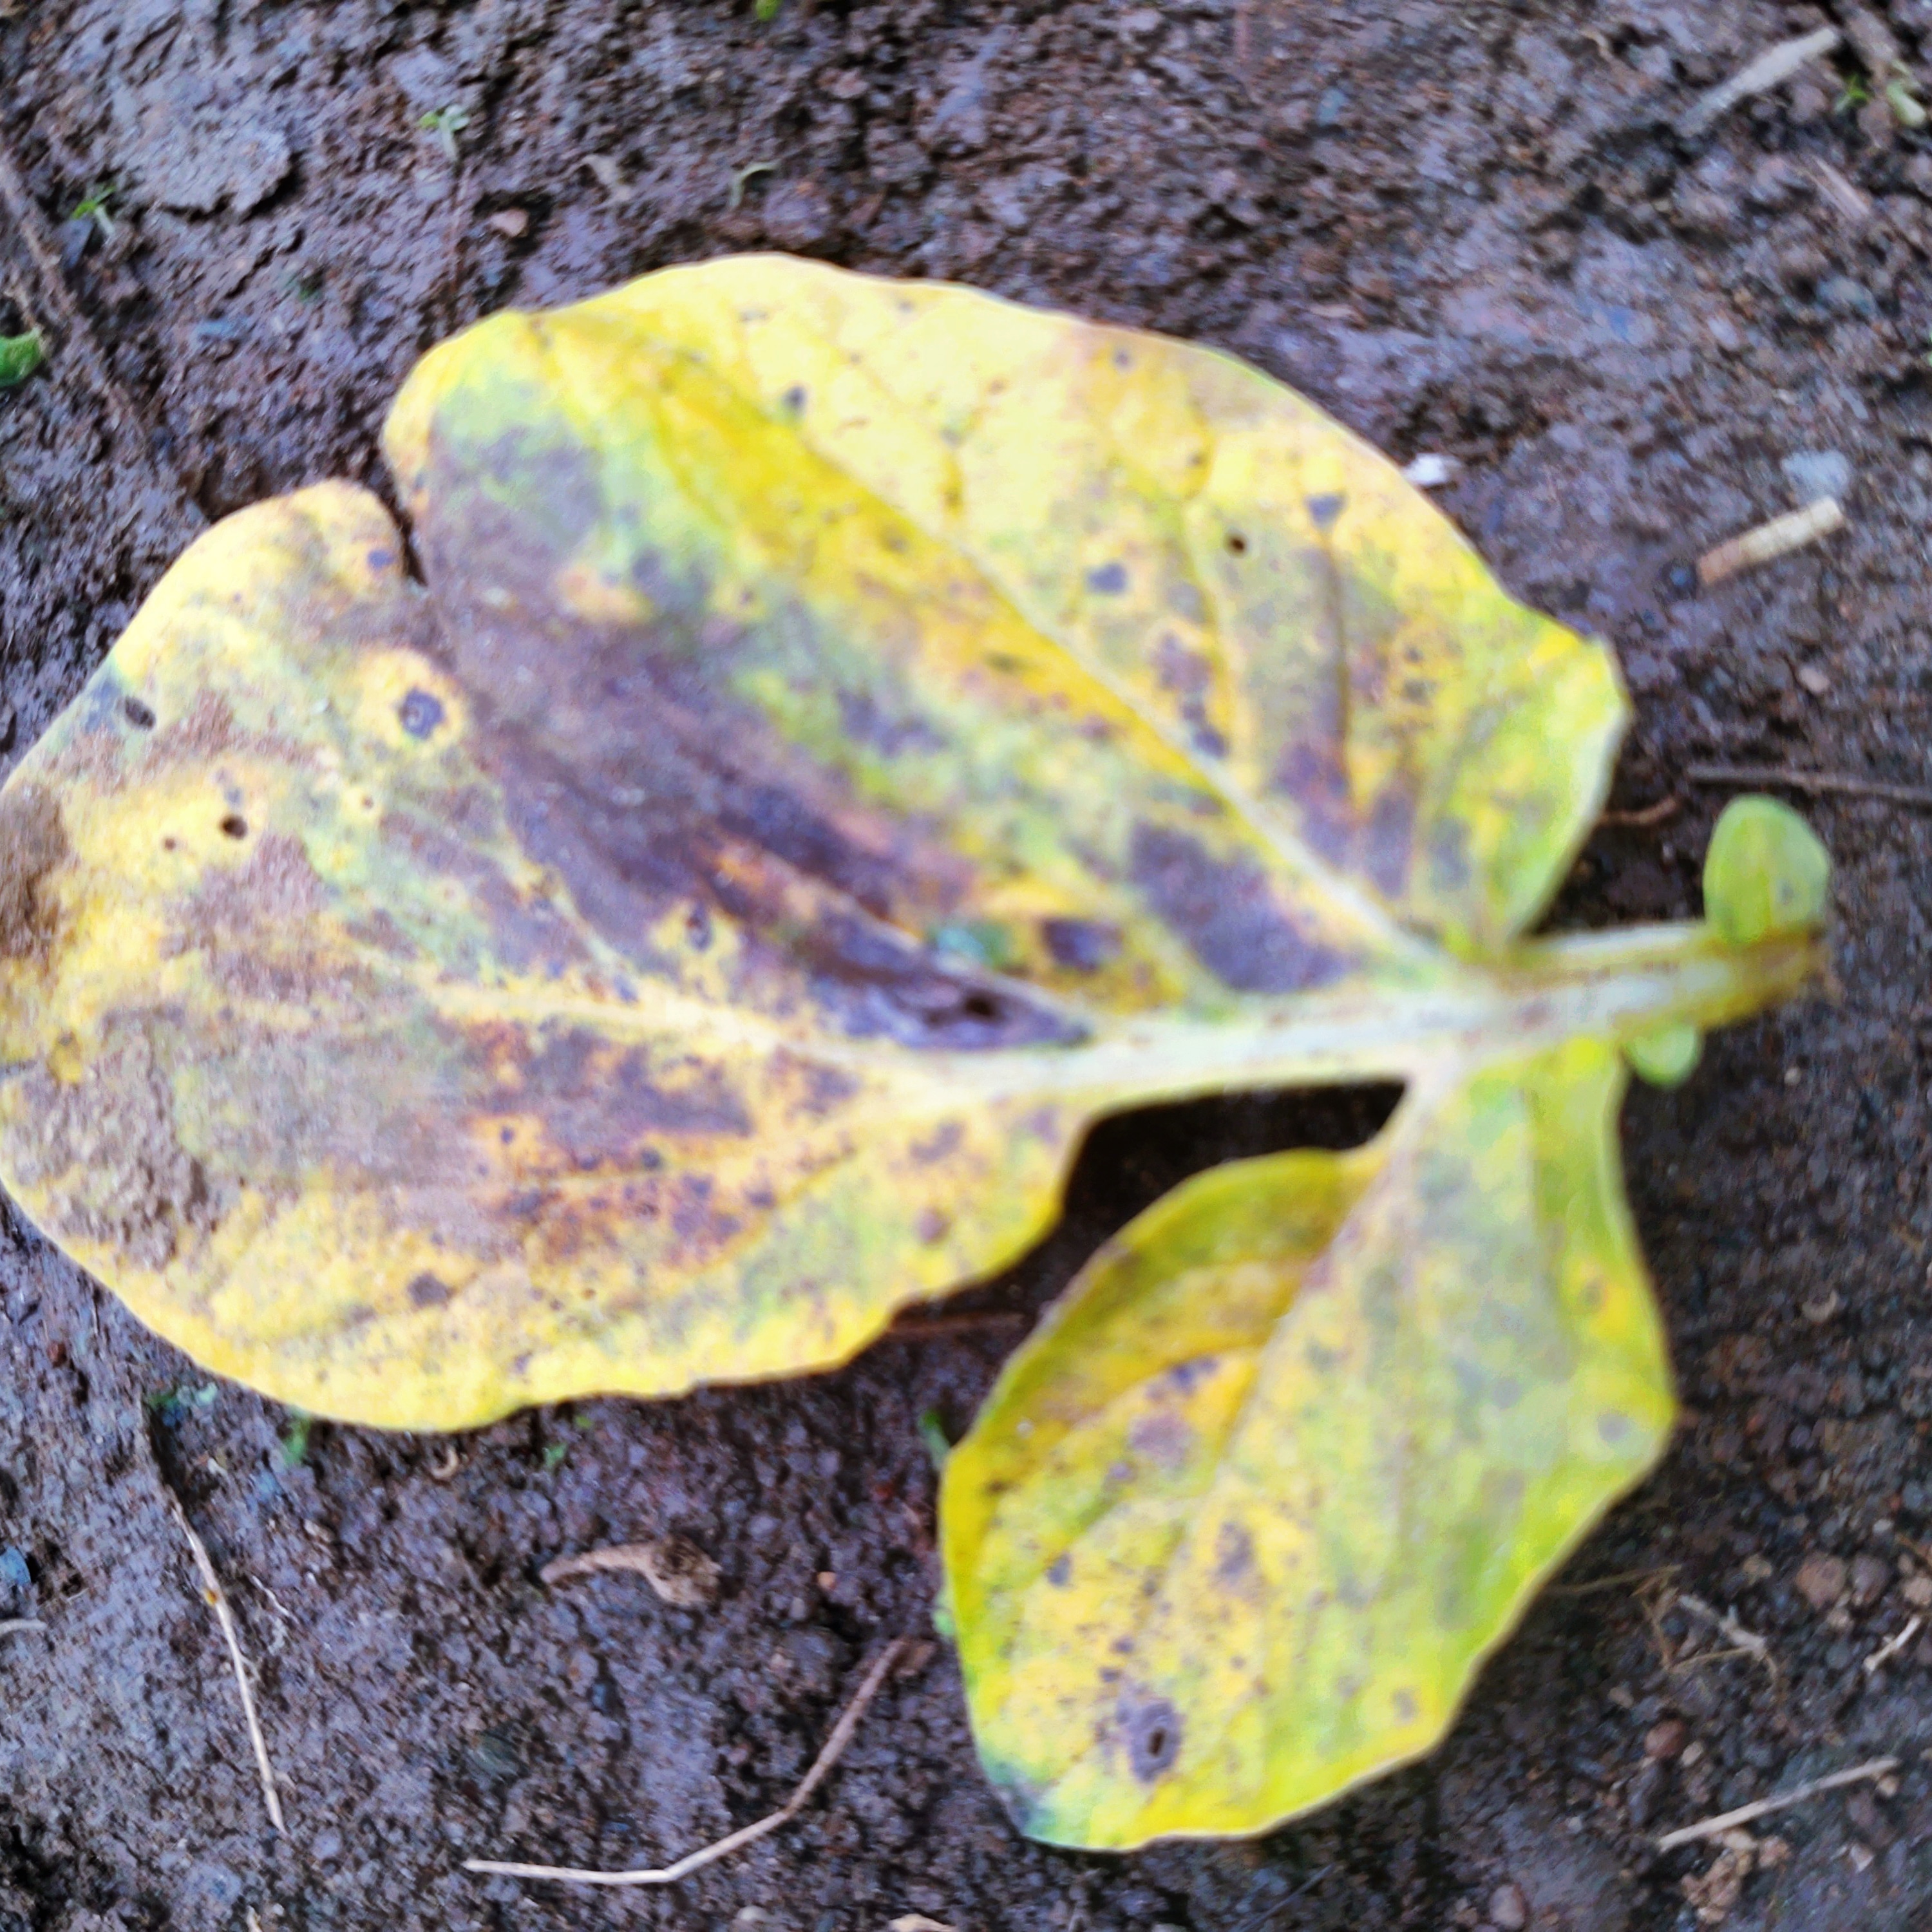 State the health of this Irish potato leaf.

late blight
